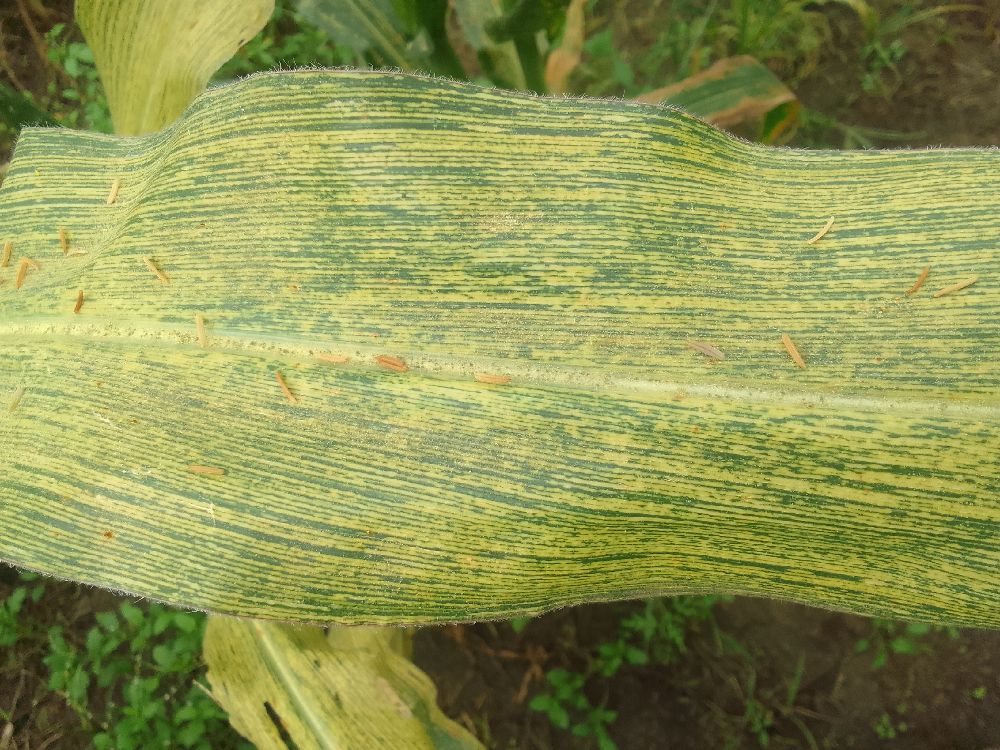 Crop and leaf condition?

maize, maize streak virus
